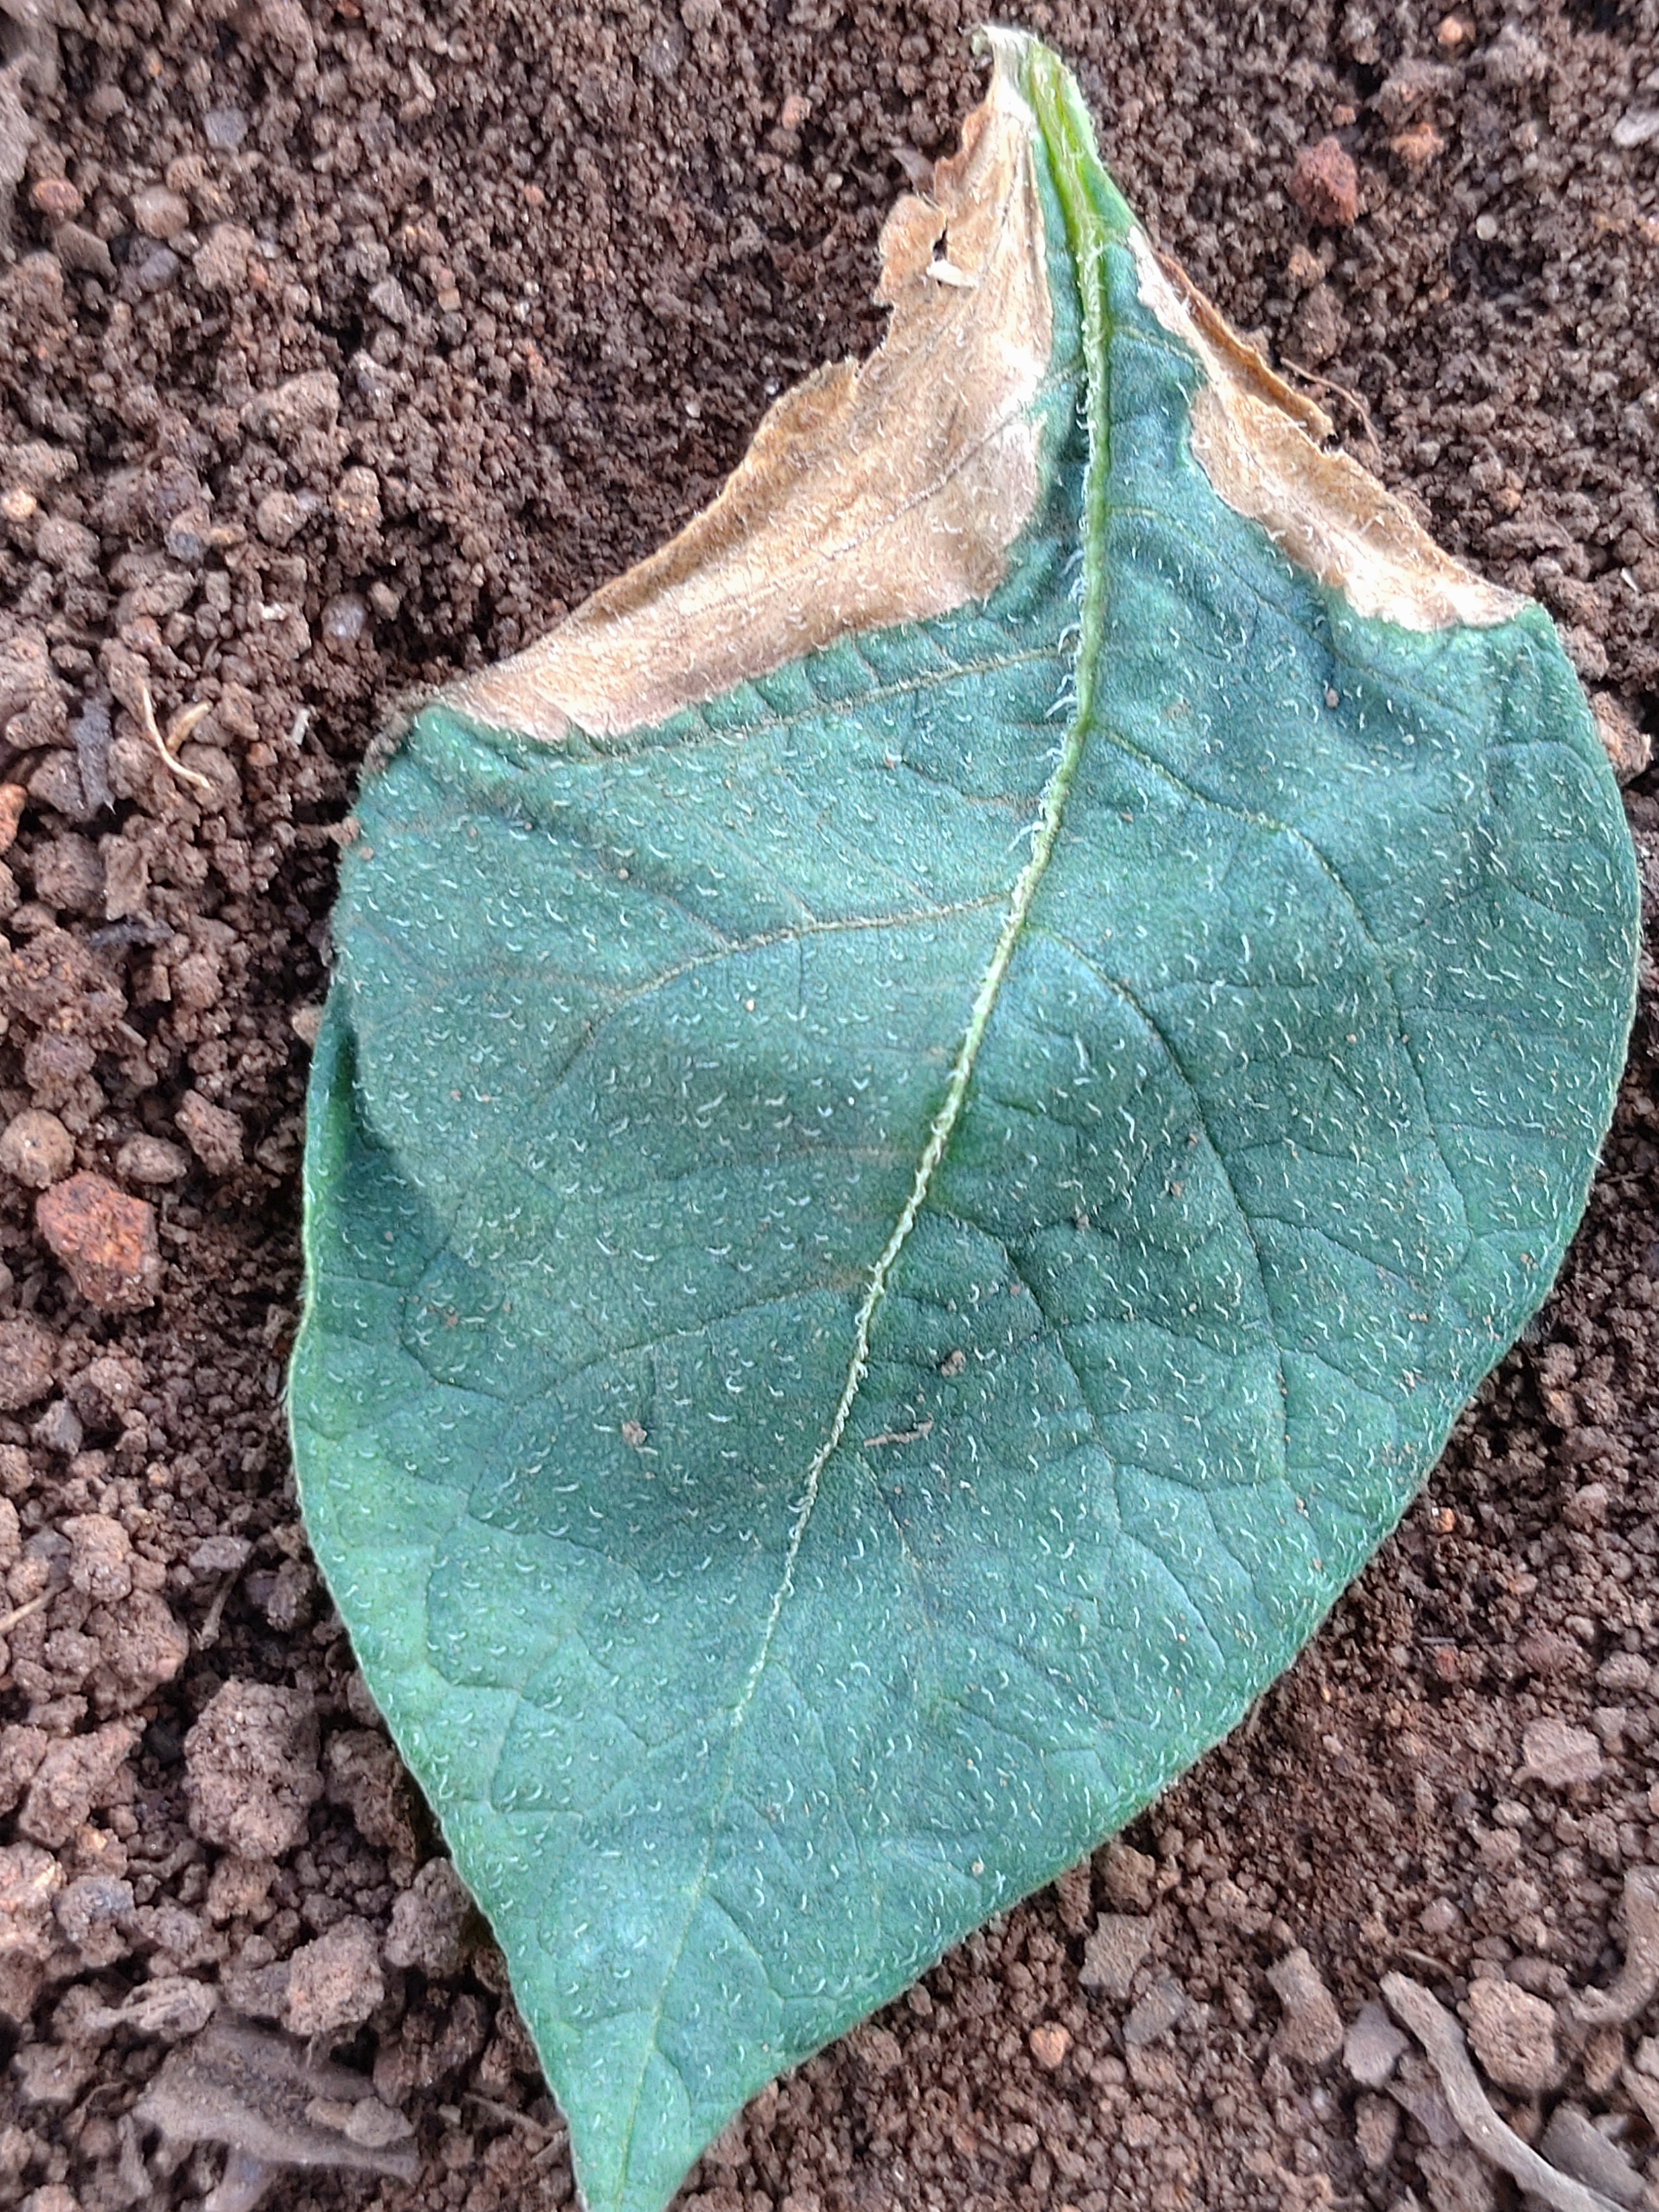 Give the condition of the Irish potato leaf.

early blight
